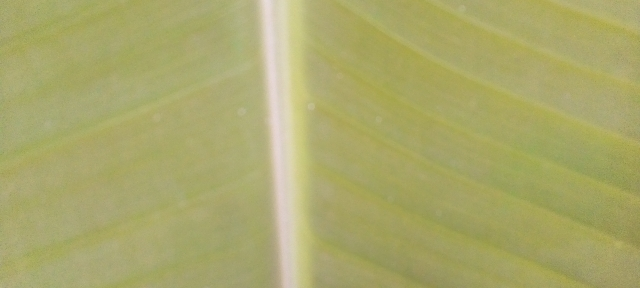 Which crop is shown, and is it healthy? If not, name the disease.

banana, healthy
